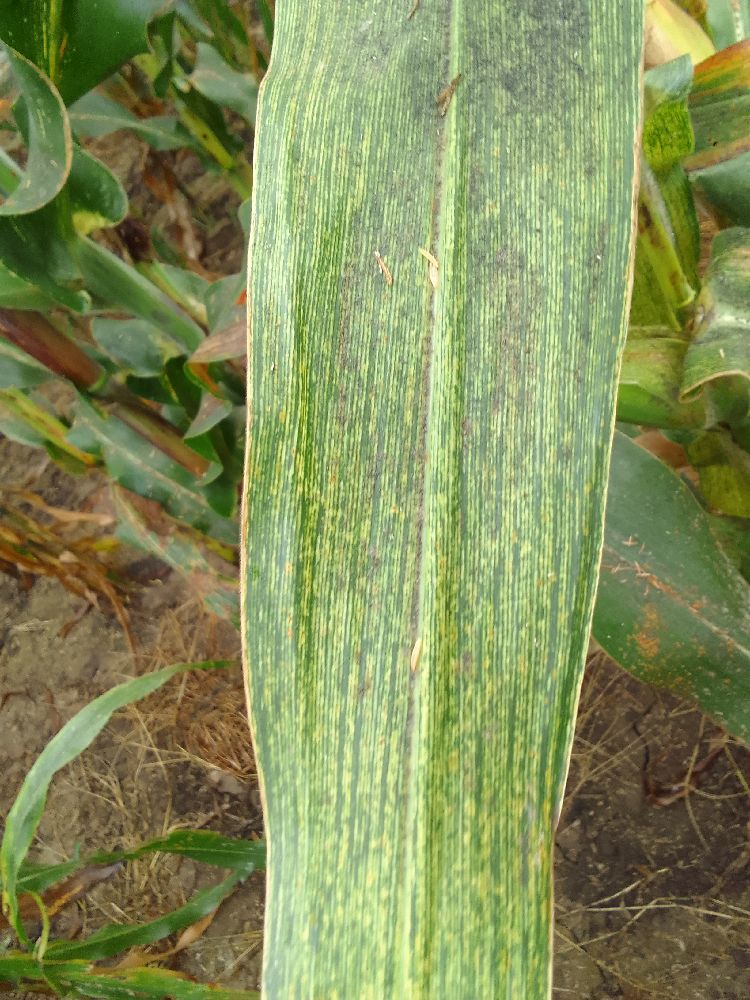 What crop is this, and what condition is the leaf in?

maize, maize streak virus
